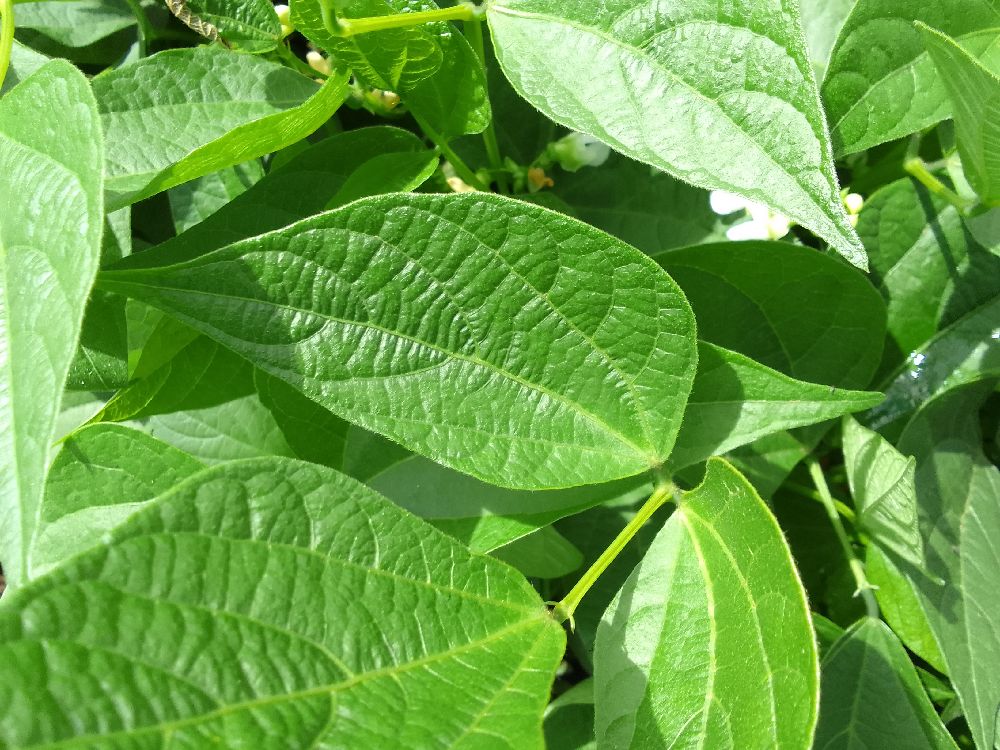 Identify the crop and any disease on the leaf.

common bean, healthy
